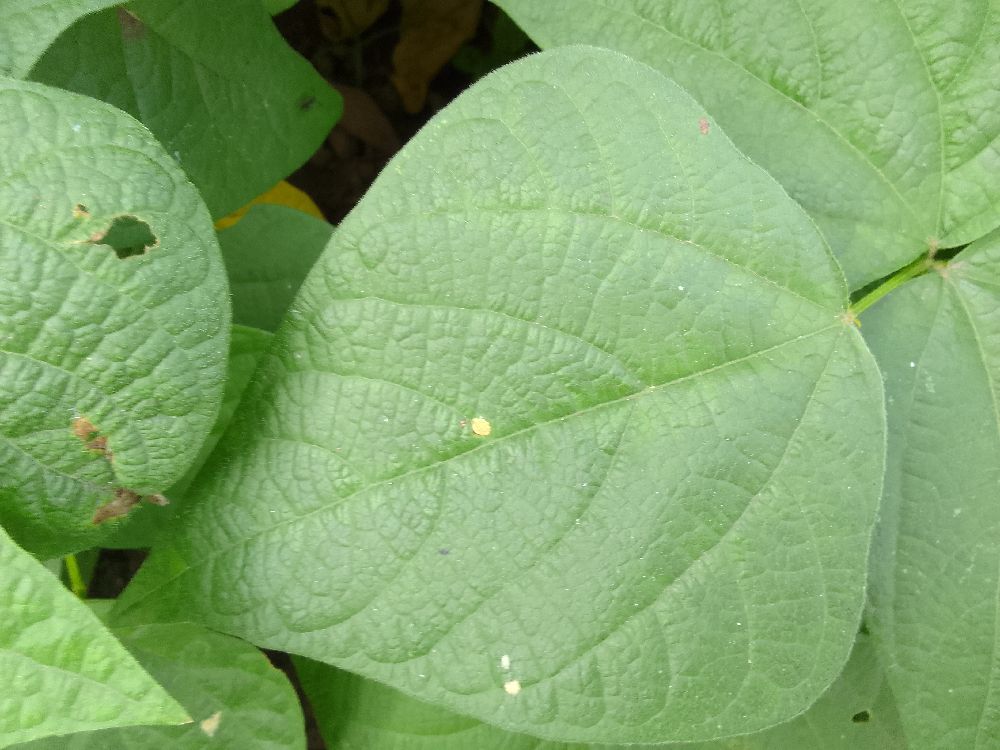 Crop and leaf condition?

common bean, healthy
